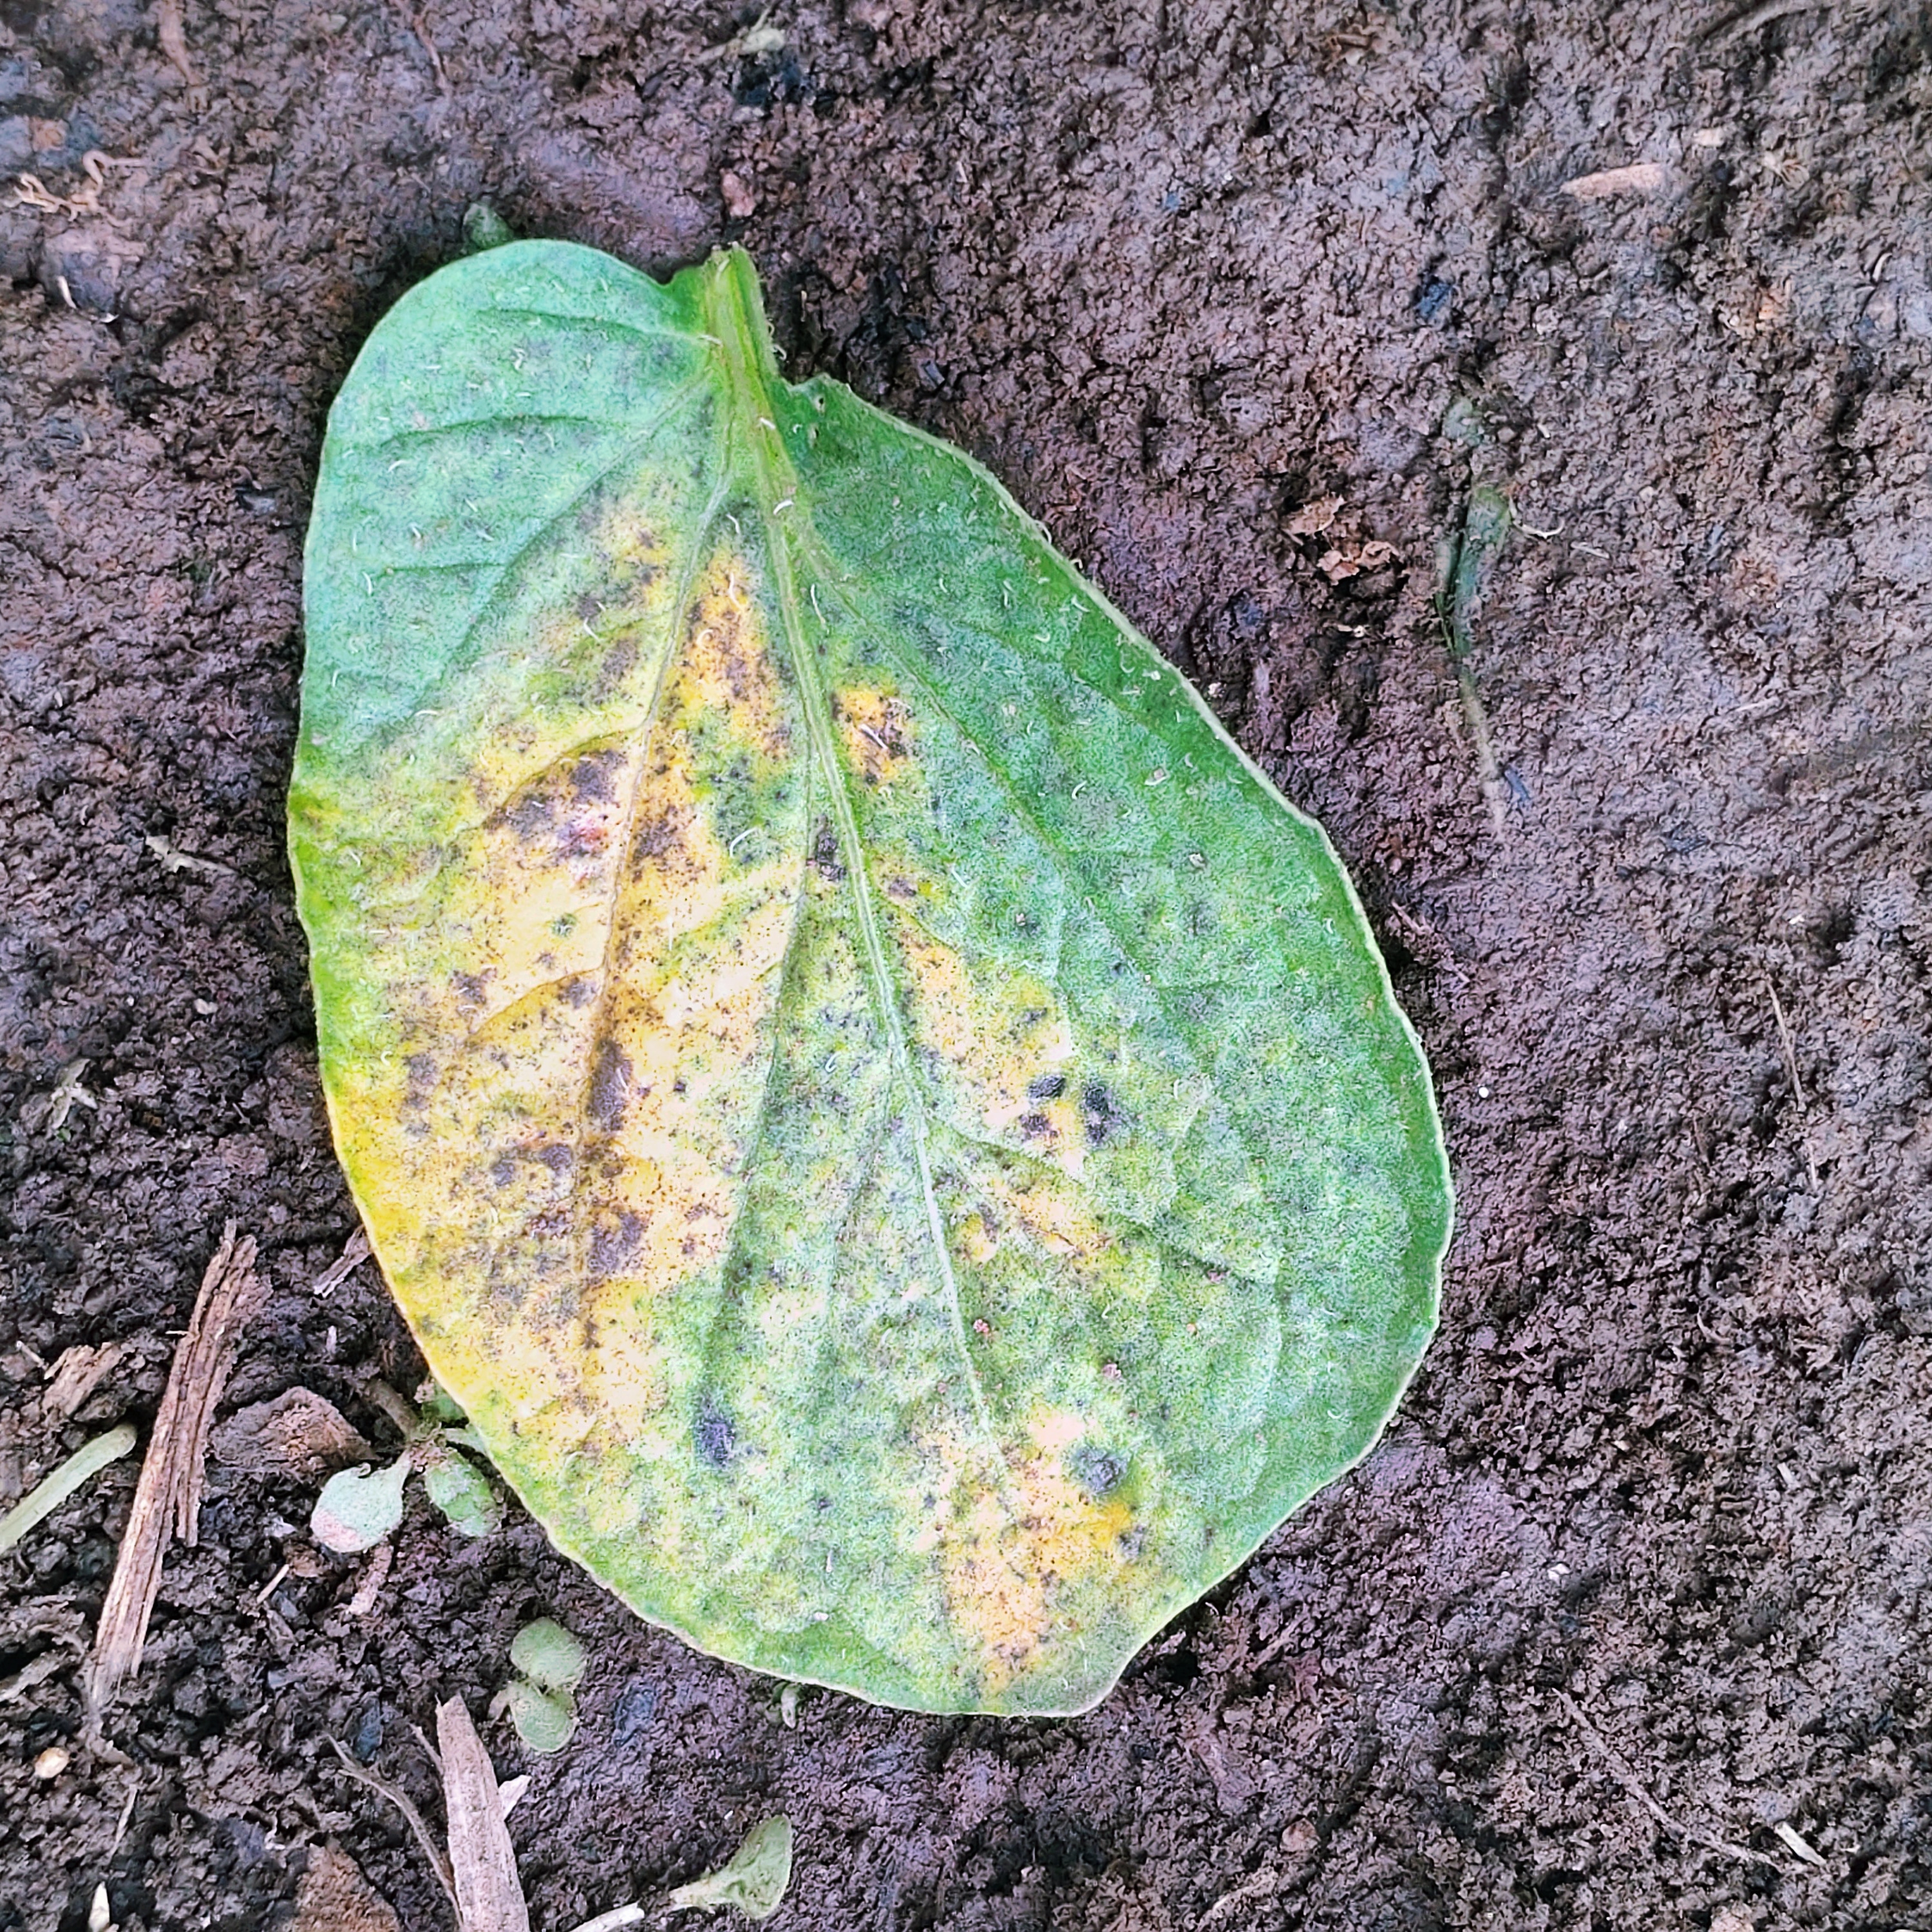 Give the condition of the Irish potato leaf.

late blight
